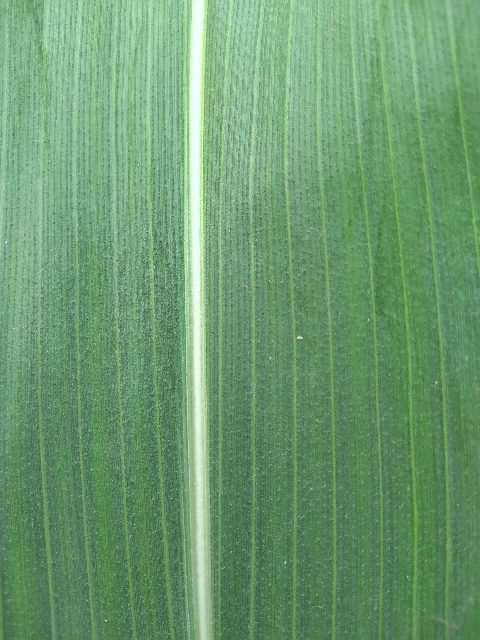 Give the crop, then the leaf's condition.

maize, healthy
